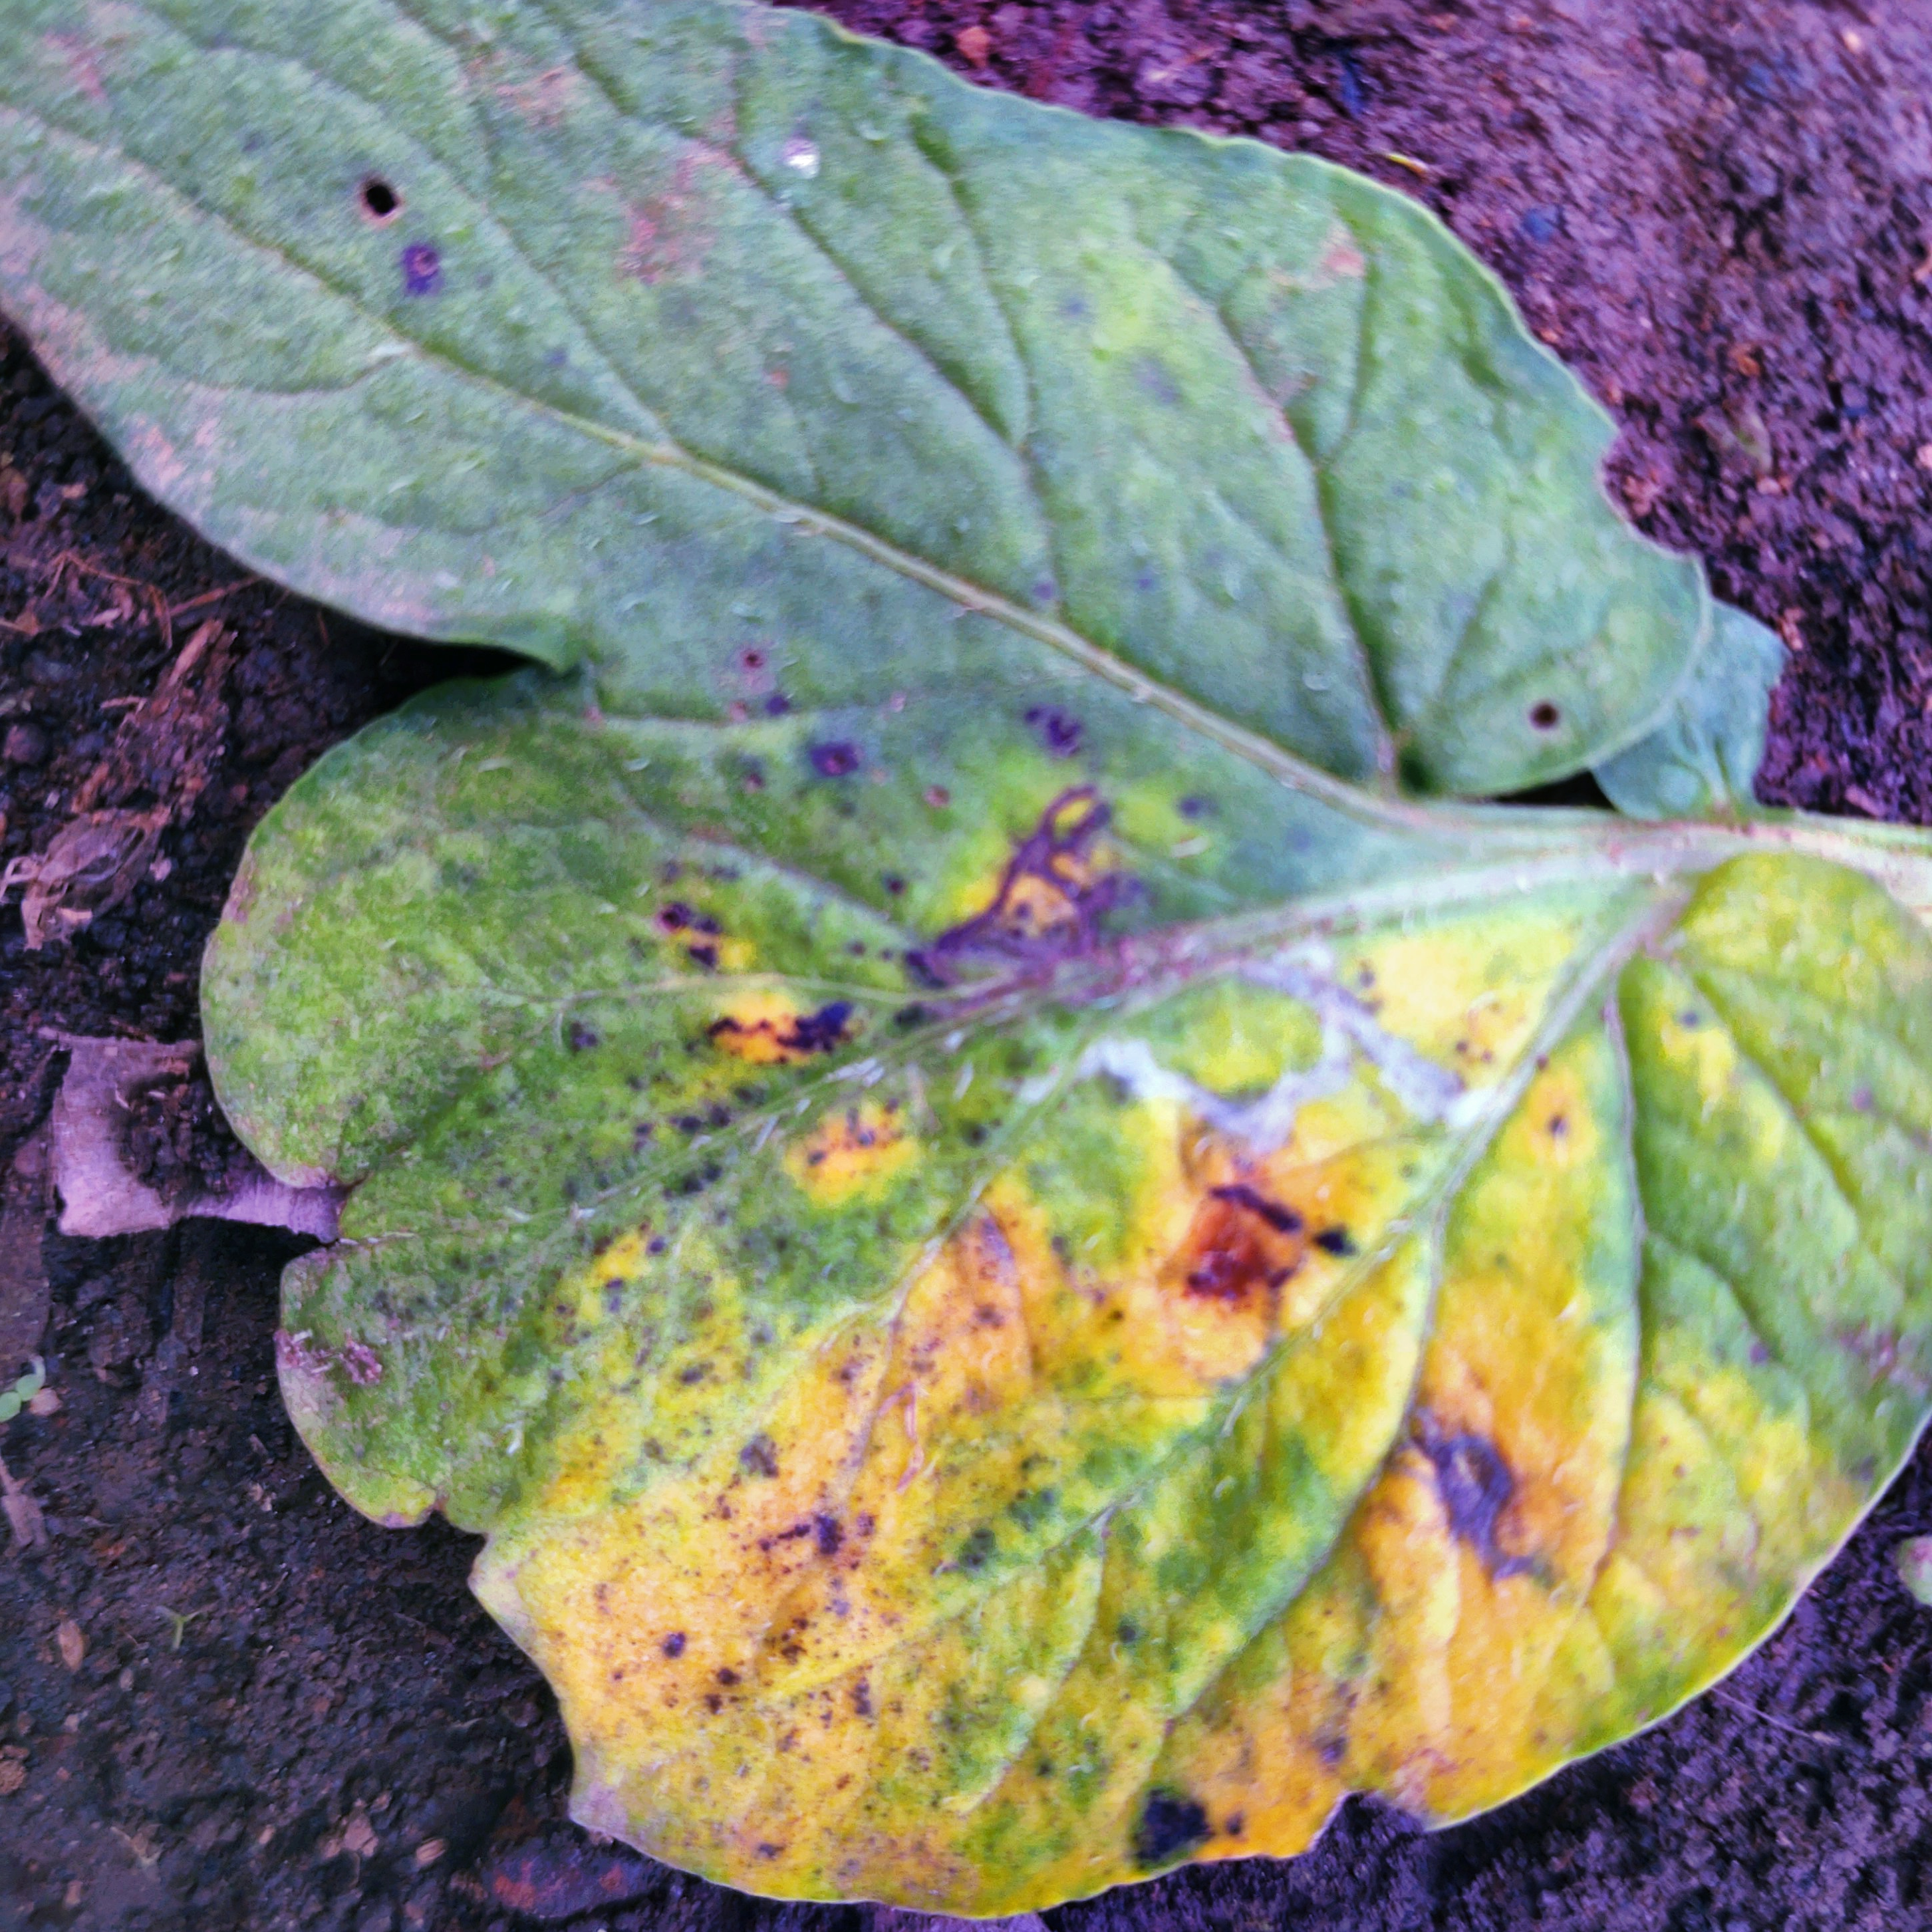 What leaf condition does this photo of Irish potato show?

late blight
